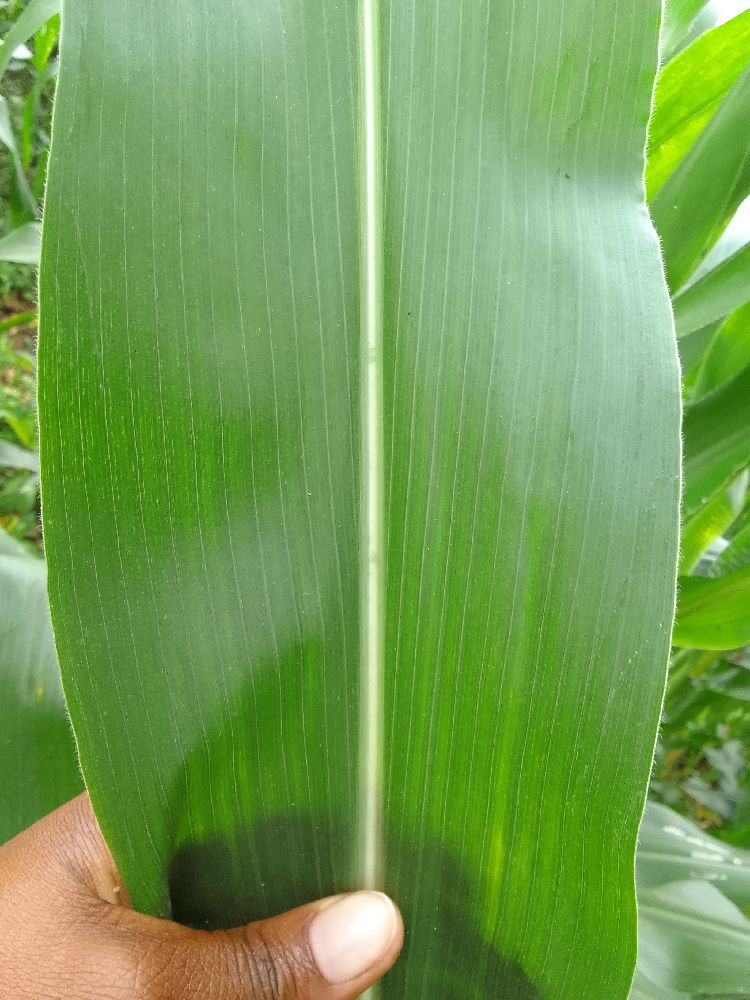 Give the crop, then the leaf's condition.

maize, healthy
